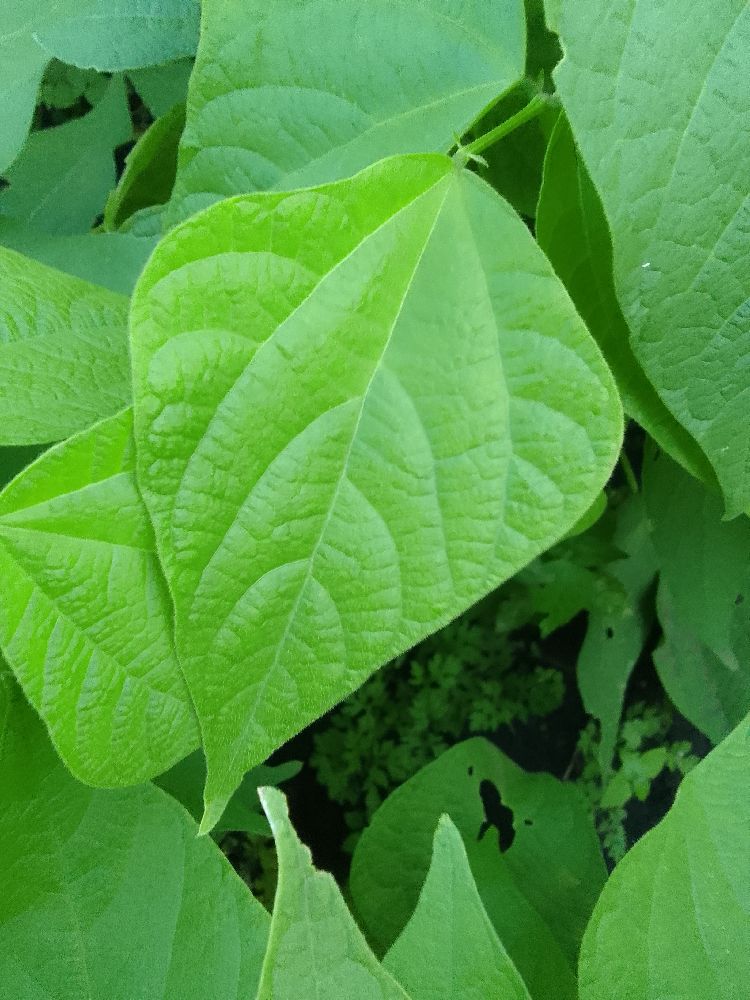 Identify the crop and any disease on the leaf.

common bean, healthy
